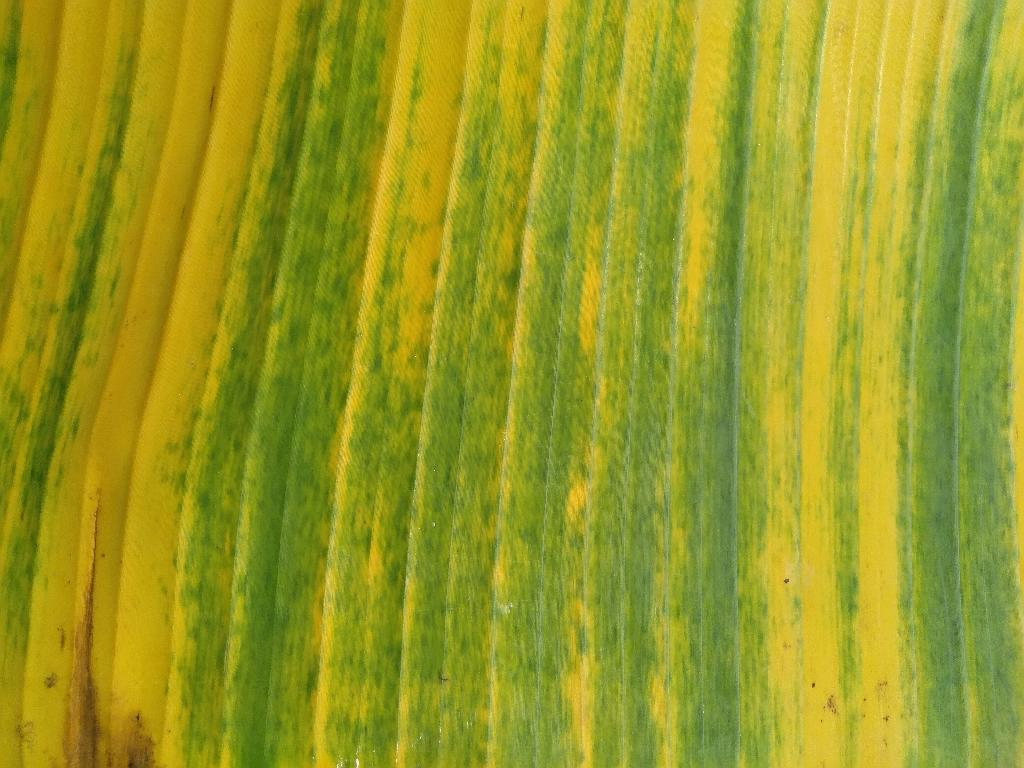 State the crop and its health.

banana, fusarium wilt race 1
